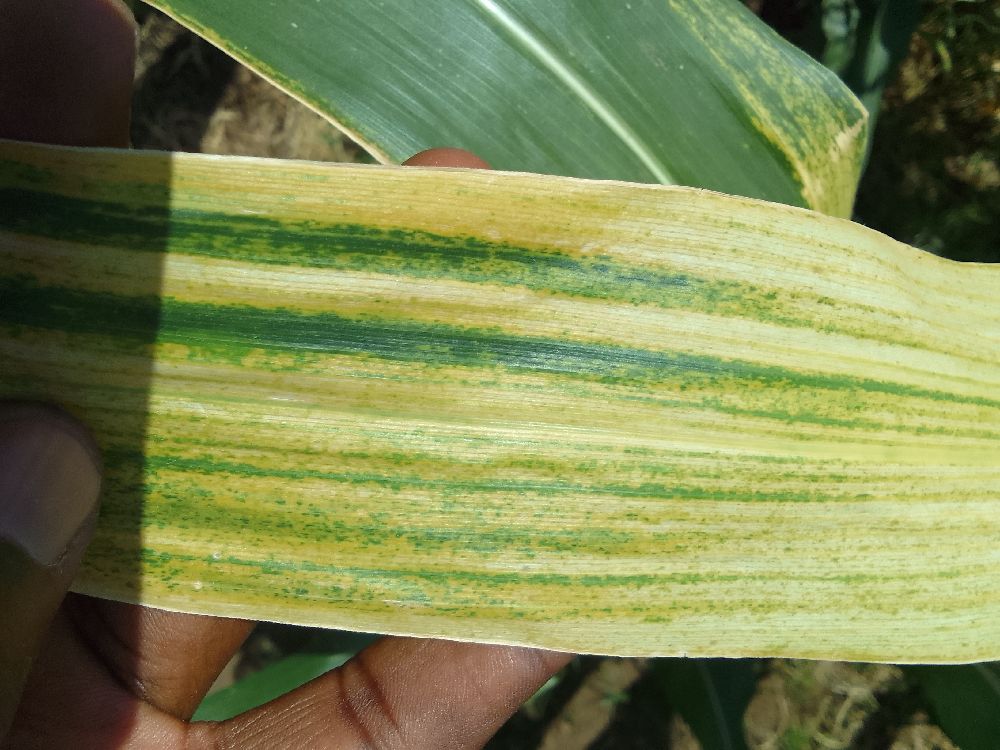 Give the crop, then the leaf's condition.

maize, maize lethal necrosis
